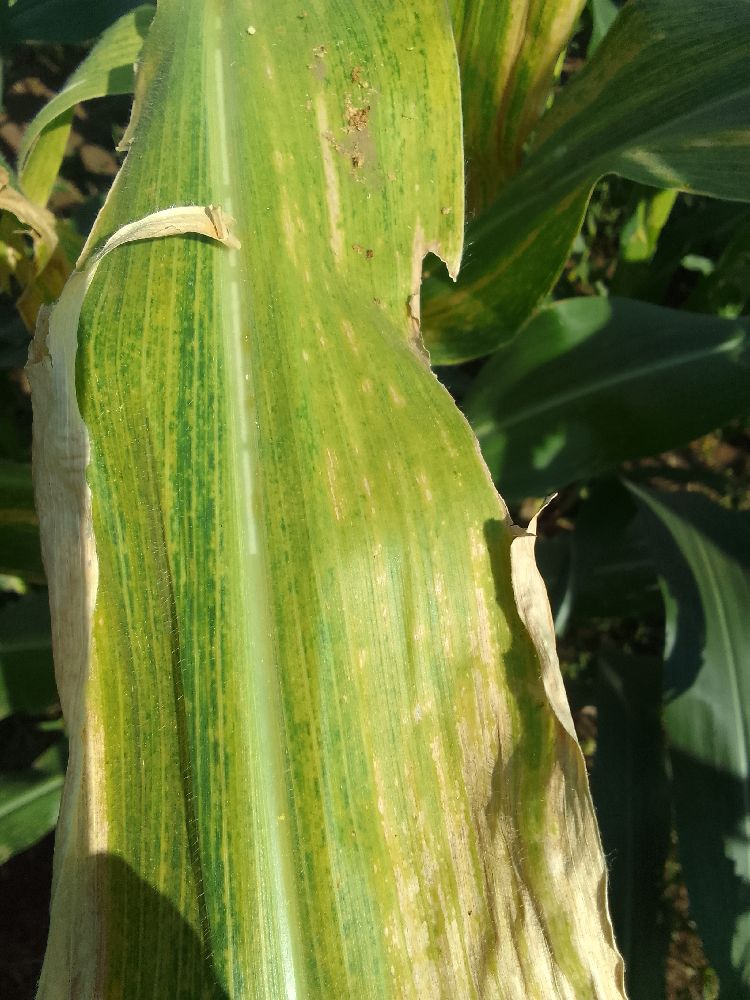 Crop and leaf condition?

maize, maize lethal necrosis
